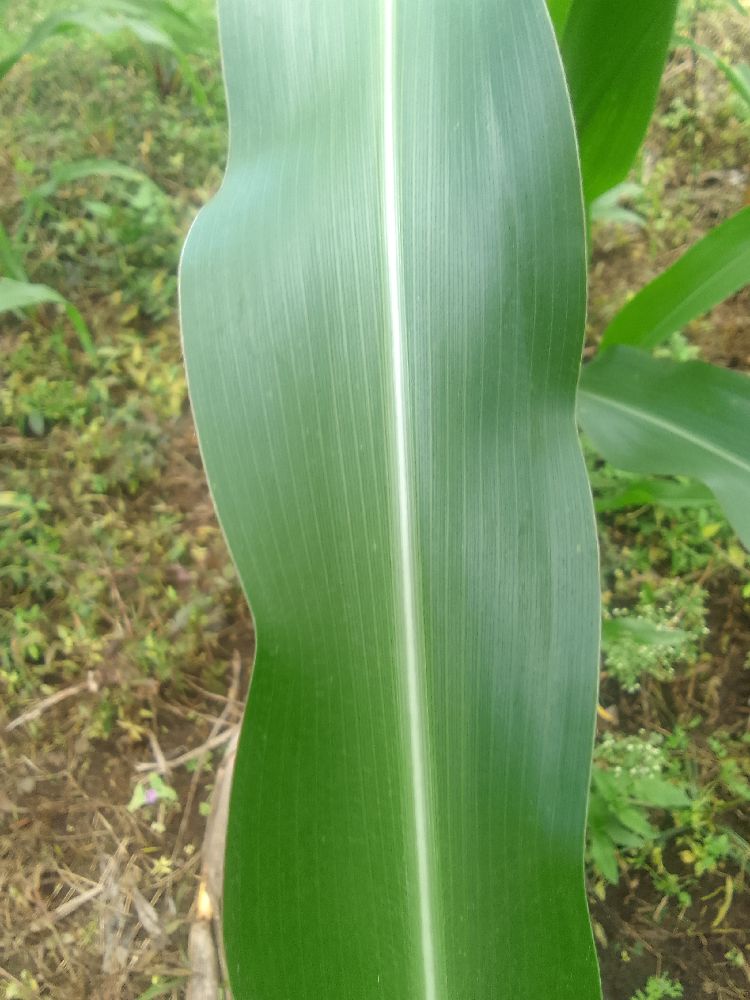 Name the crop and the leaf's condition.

maize, healthy
